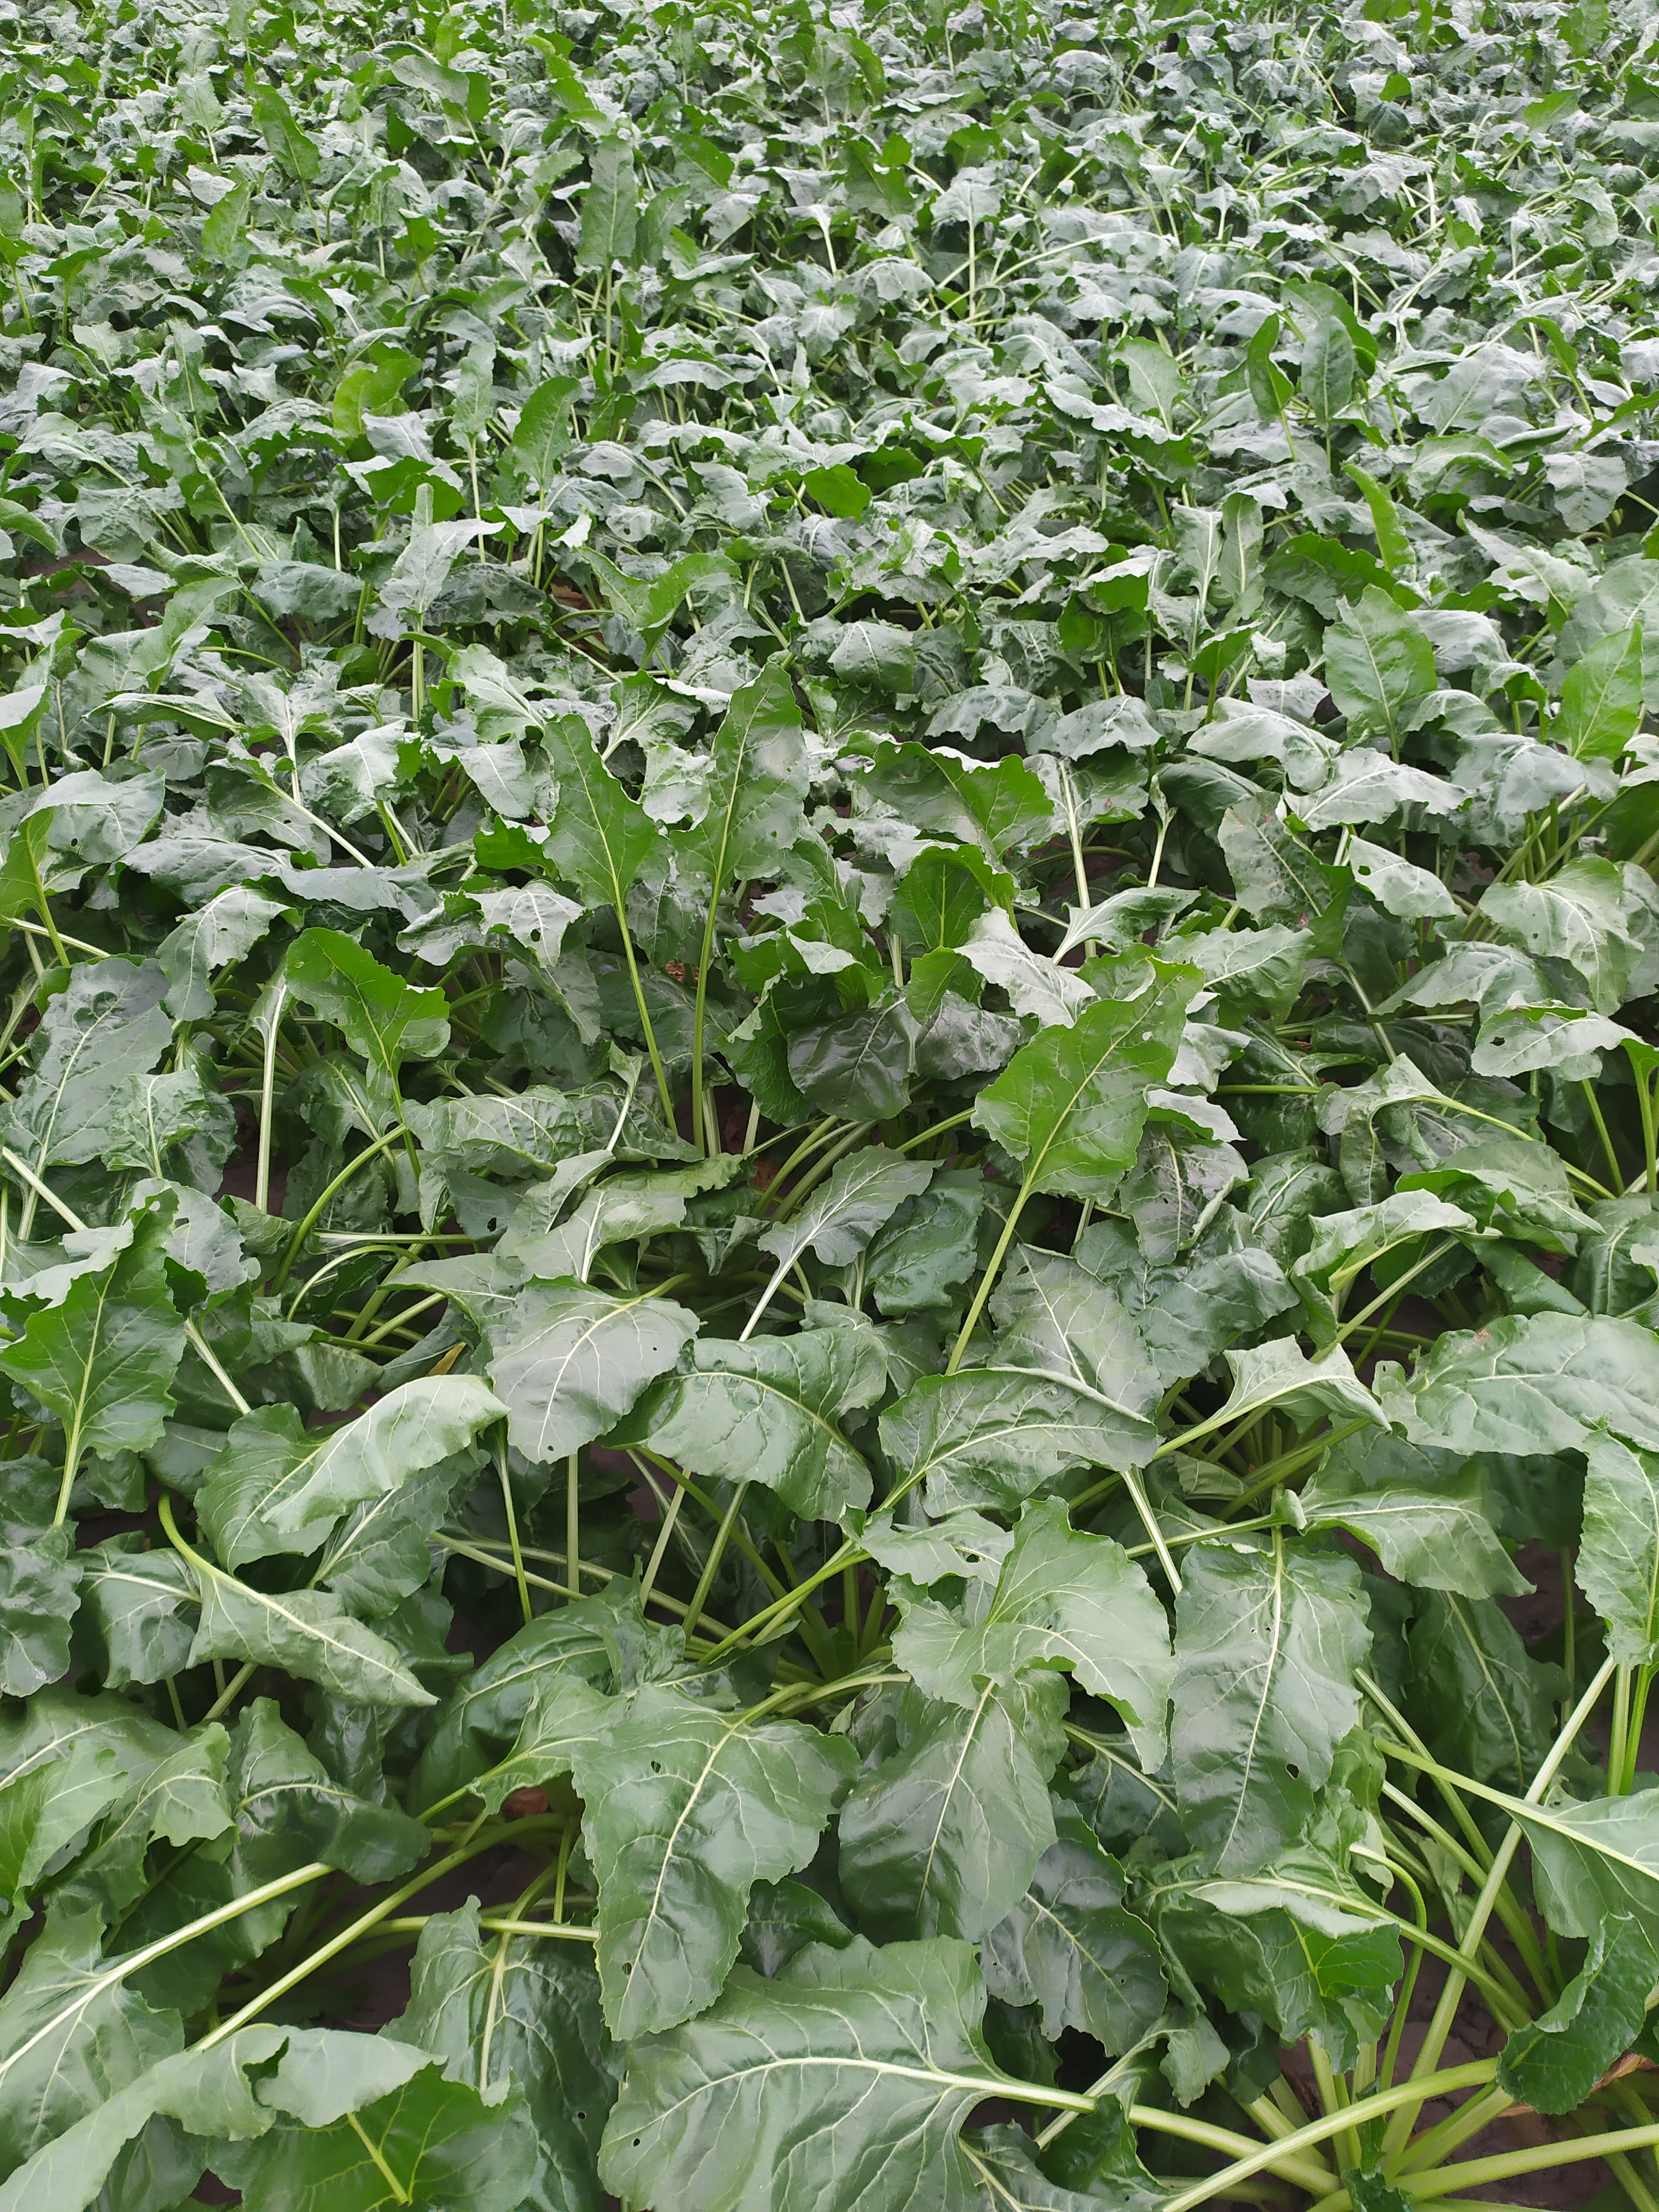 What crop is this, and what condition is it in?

beet, unaffected
